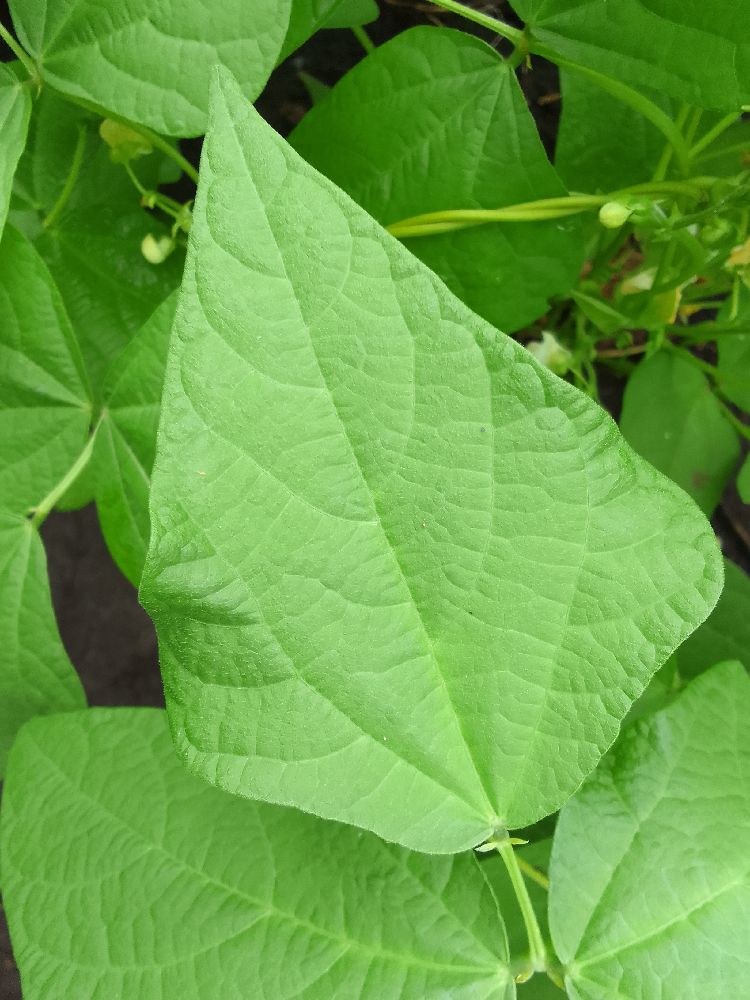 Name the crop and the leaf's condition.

common bean, healthy
